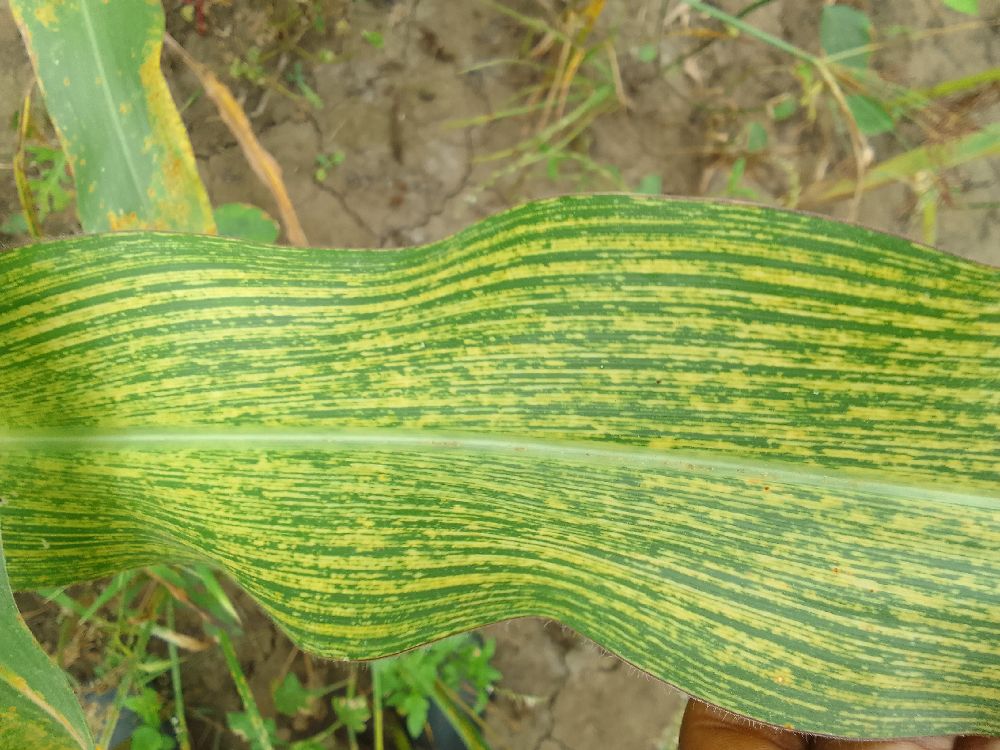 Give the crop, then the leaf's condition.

maize, maize streak virus
